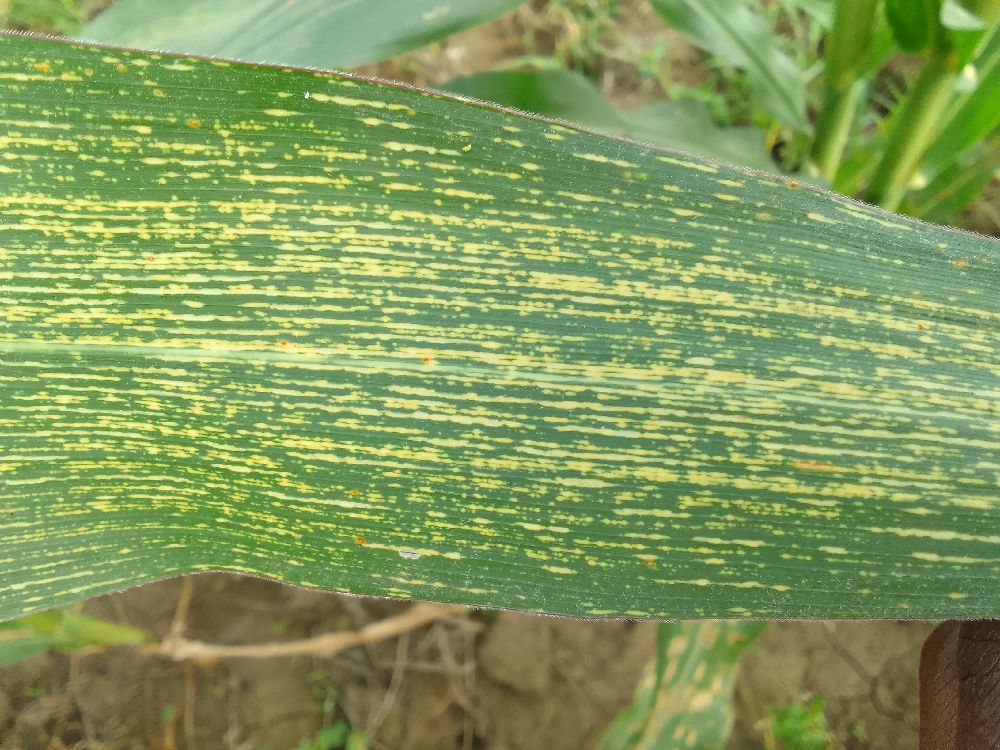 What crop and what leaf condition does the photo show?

maize, maize streak virus
